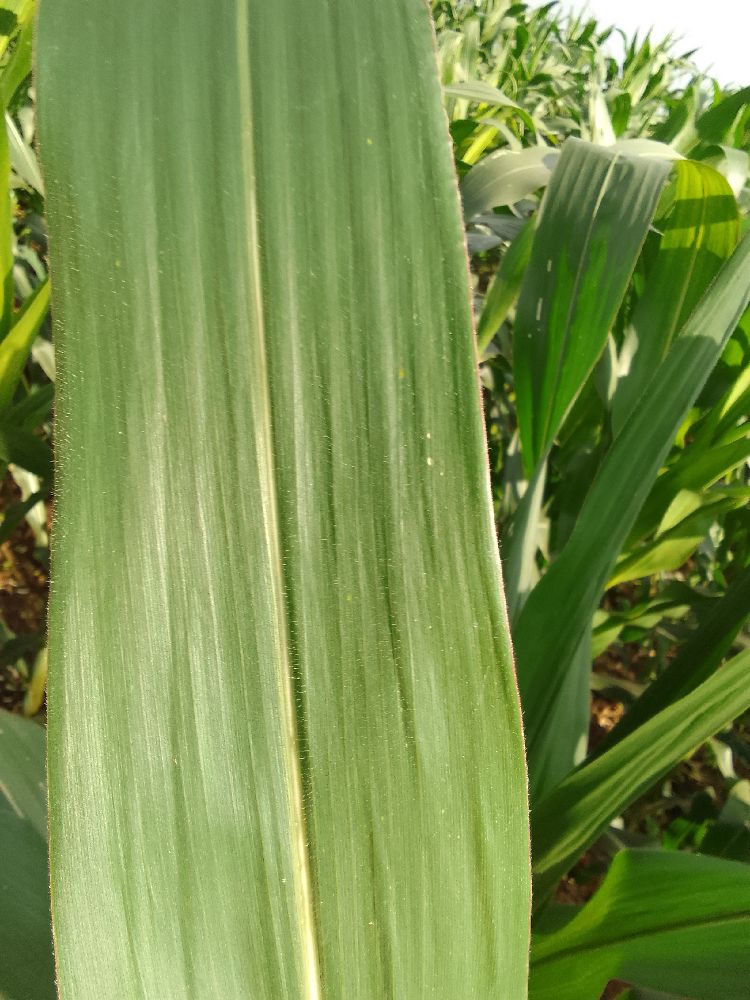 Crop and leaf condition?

maize, healthy
